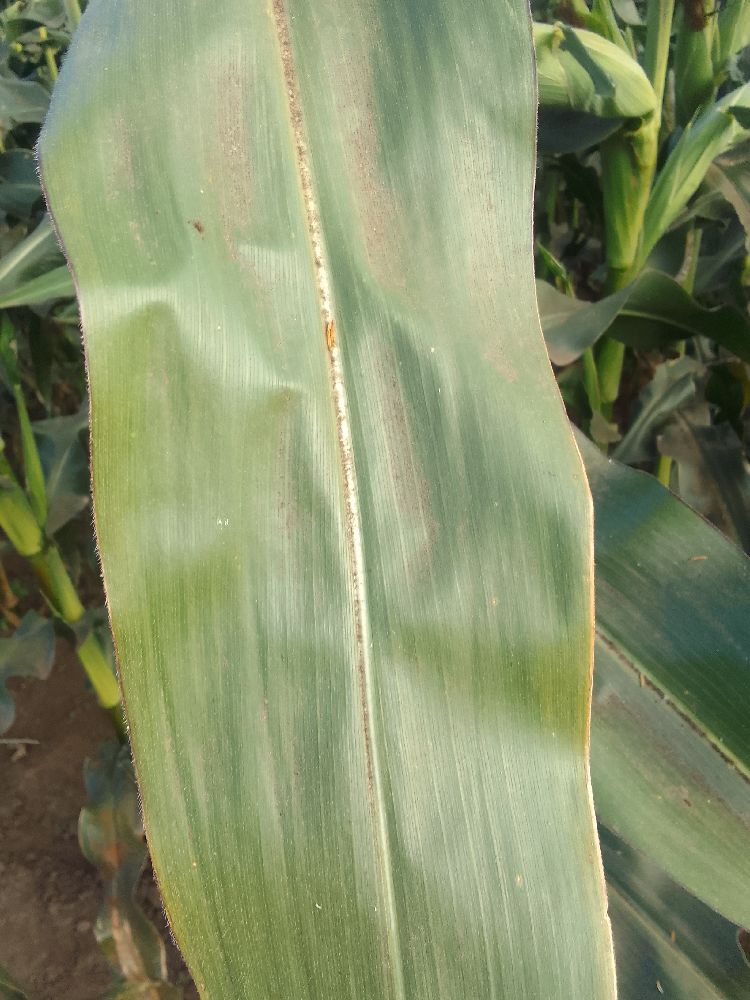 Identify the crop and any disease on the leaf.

maize, healthy
